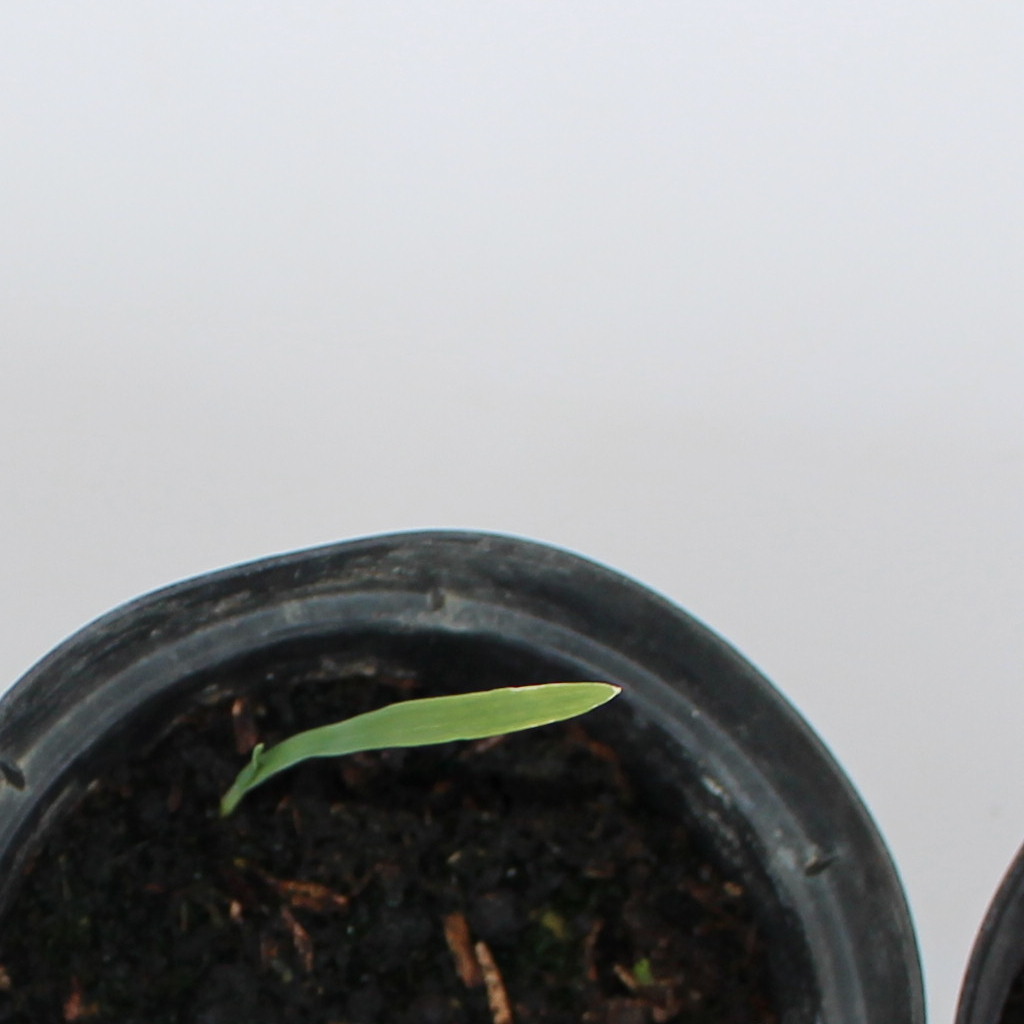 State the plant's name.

Avena sterilis
